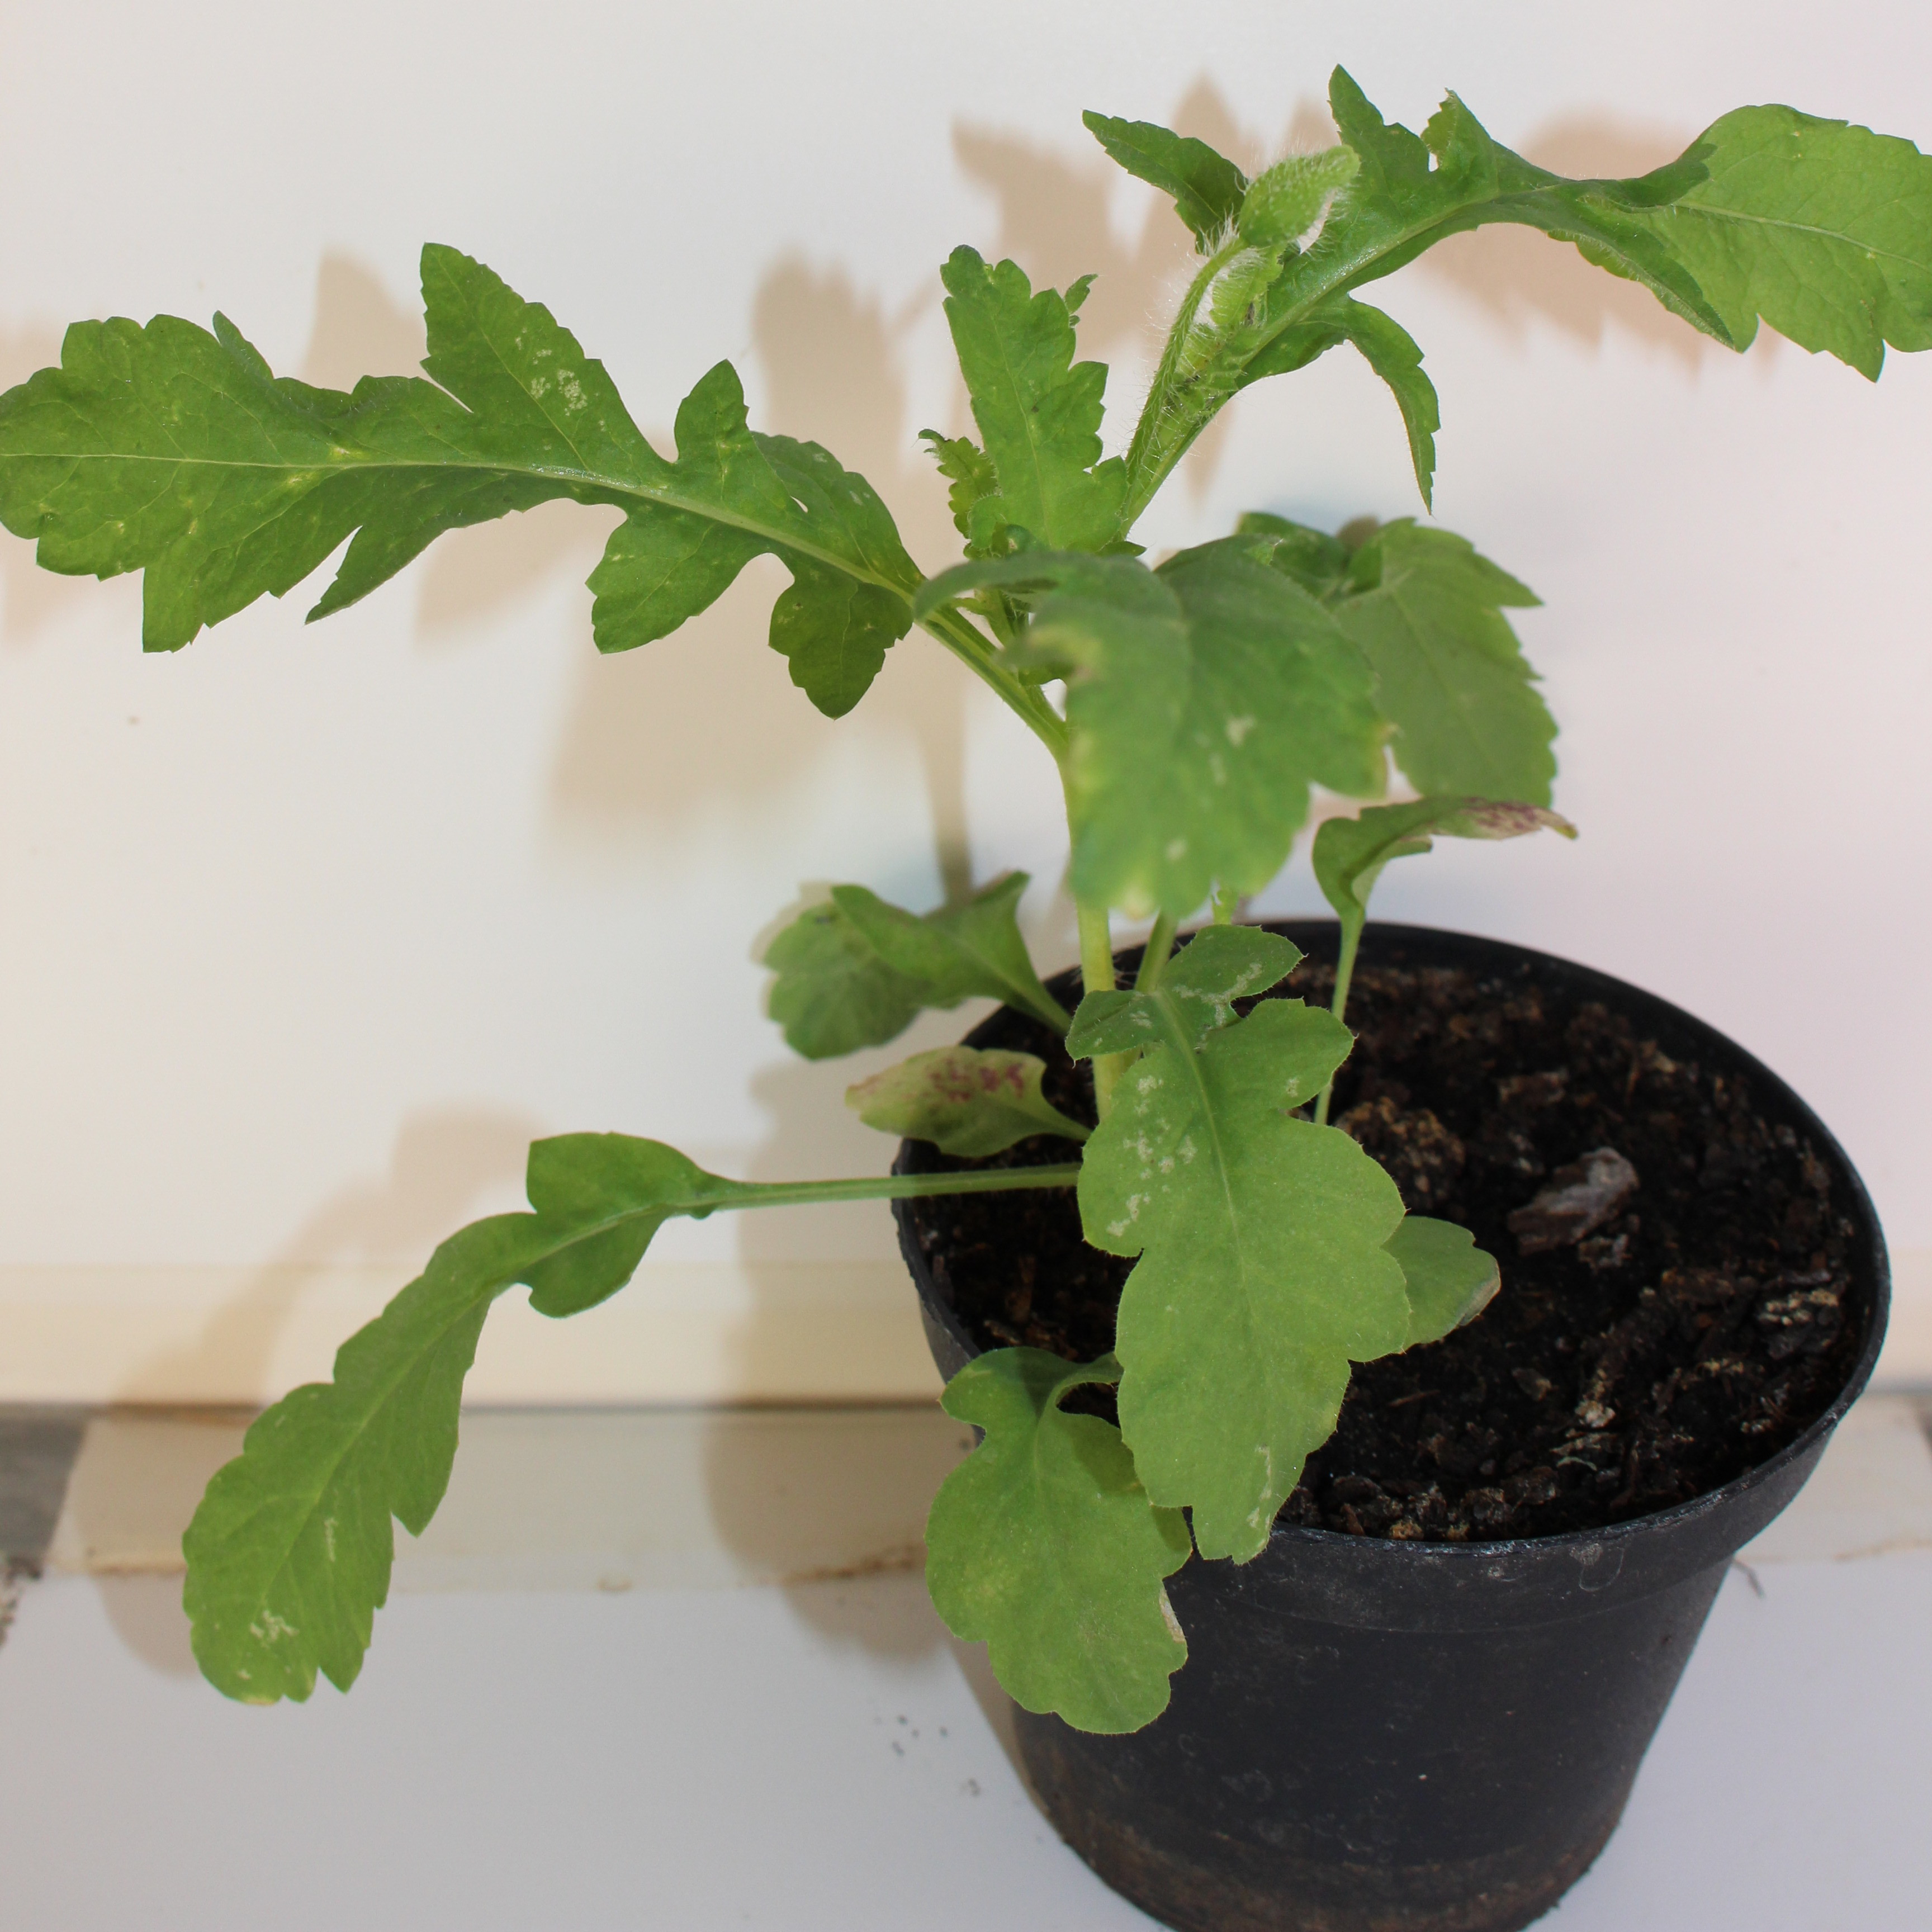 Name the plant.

Papaver rhoeas
